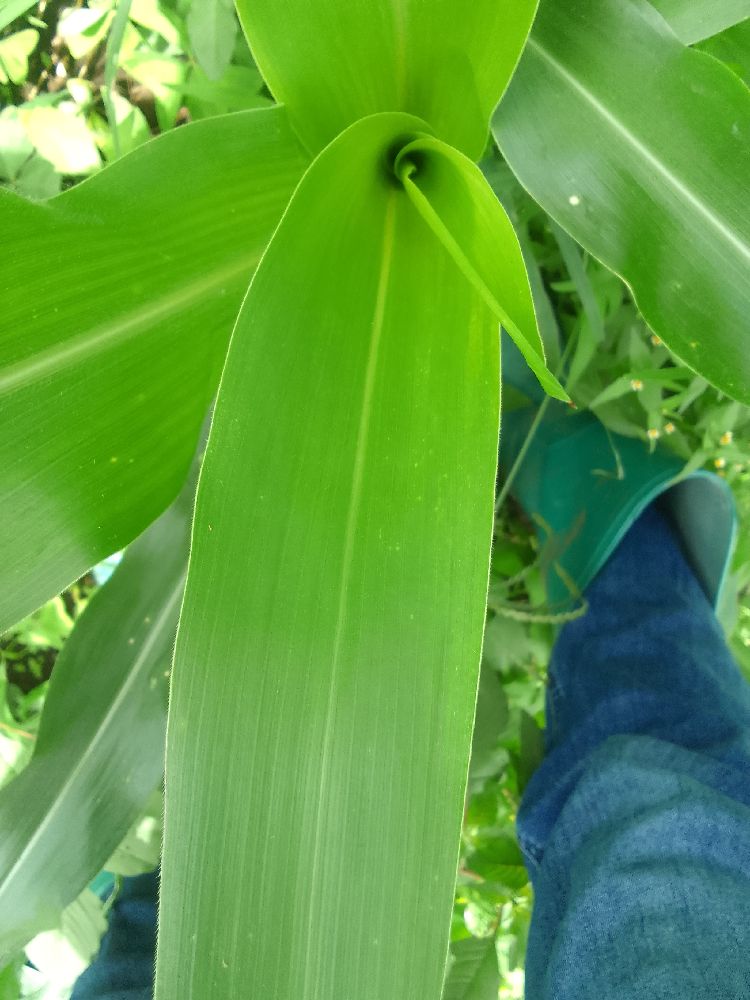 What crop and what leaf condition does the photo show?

maize, healthy
